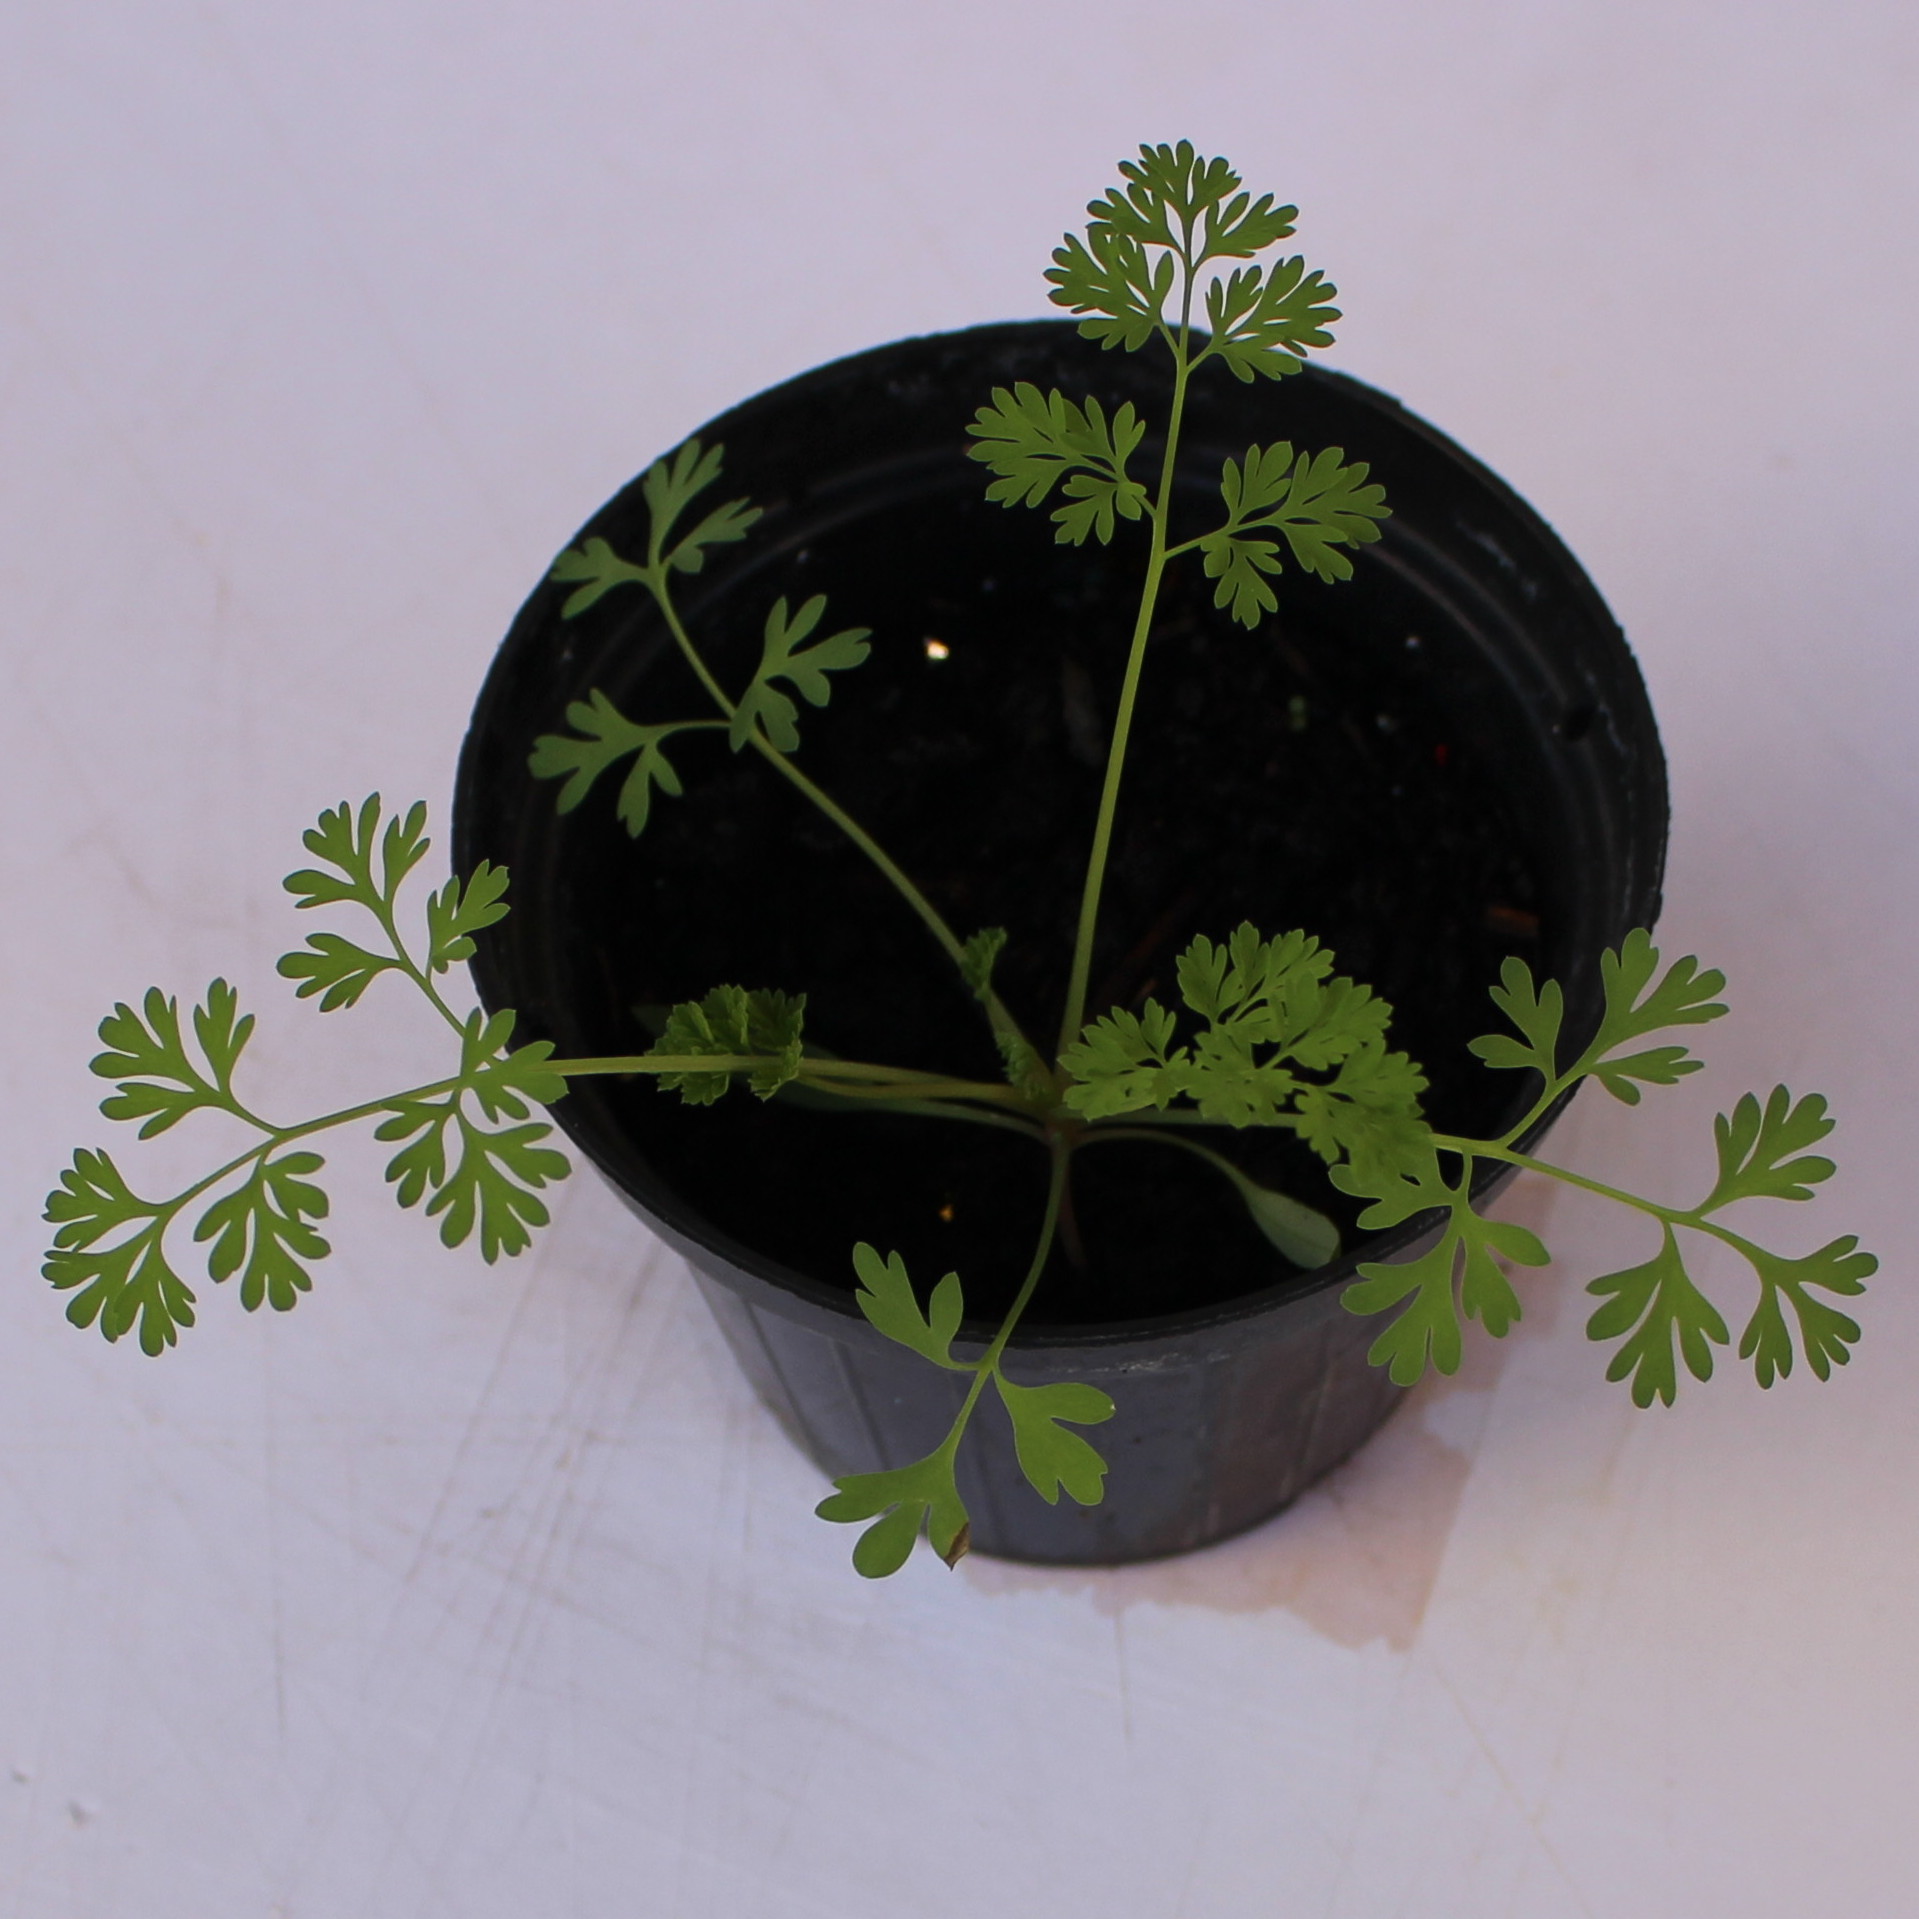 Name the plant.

Fumaria officinalis
